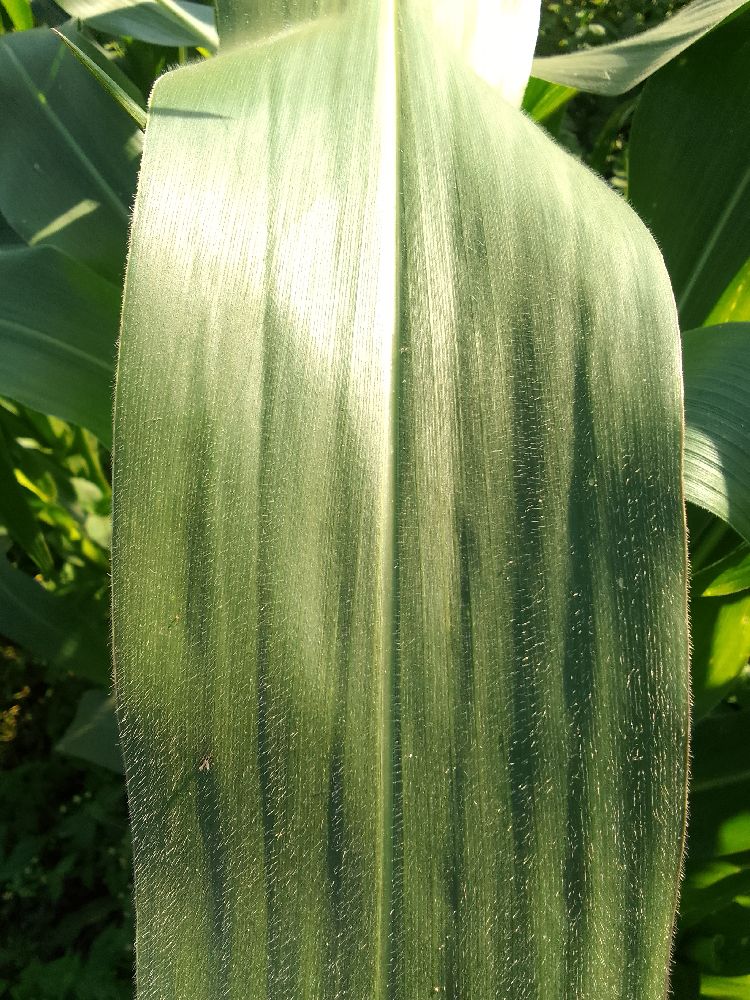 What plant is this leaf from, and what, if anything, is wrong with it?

maize, healthy
